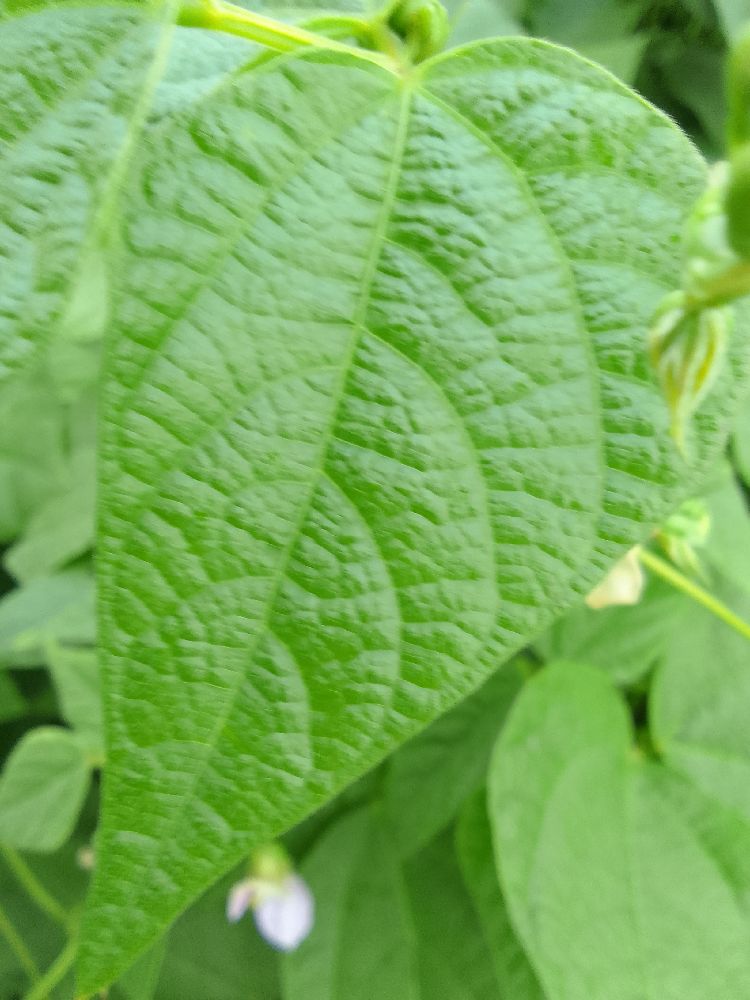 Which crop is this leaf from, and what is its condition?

common bean, healthy
